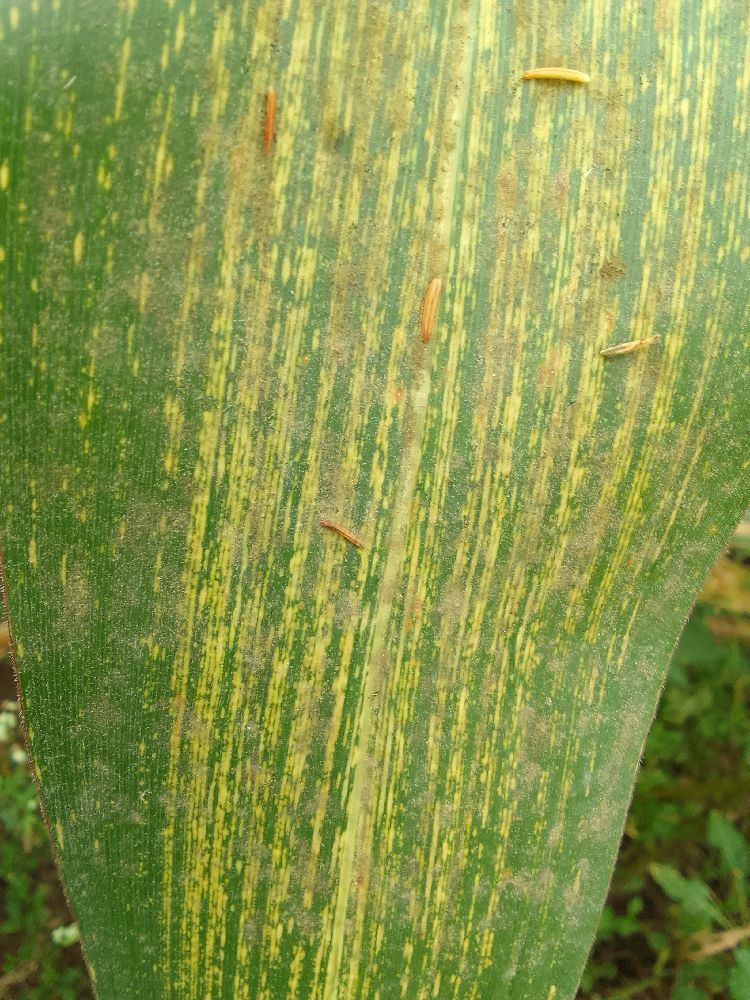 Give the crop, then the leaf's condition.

maize, maize streak virus
